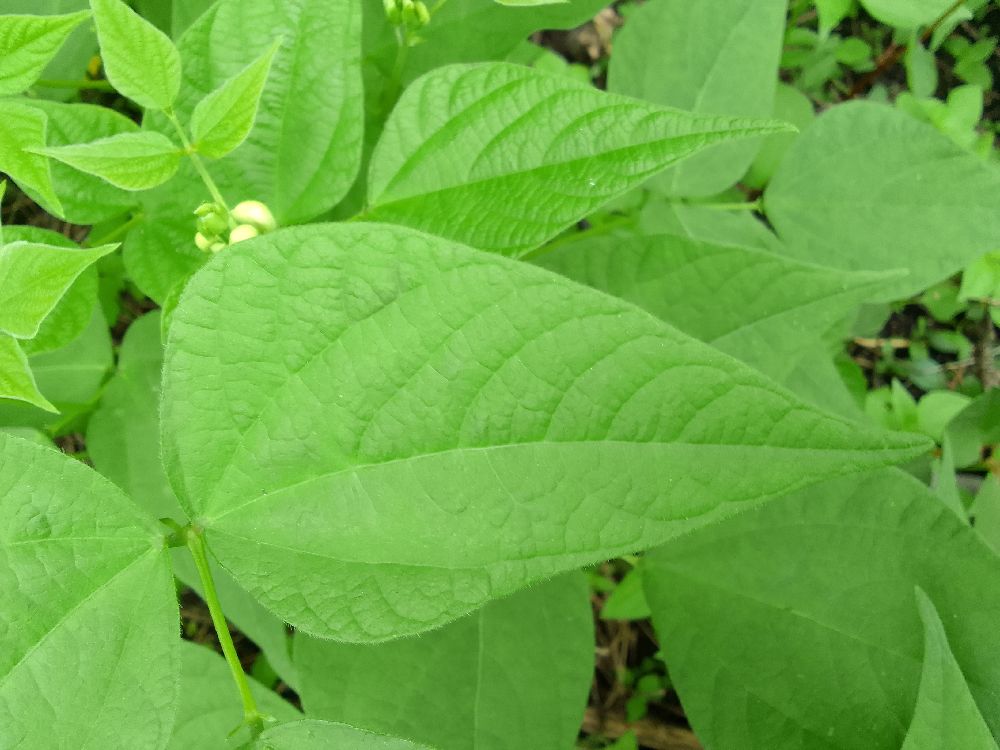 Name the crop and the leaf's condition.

common bean, healthy
